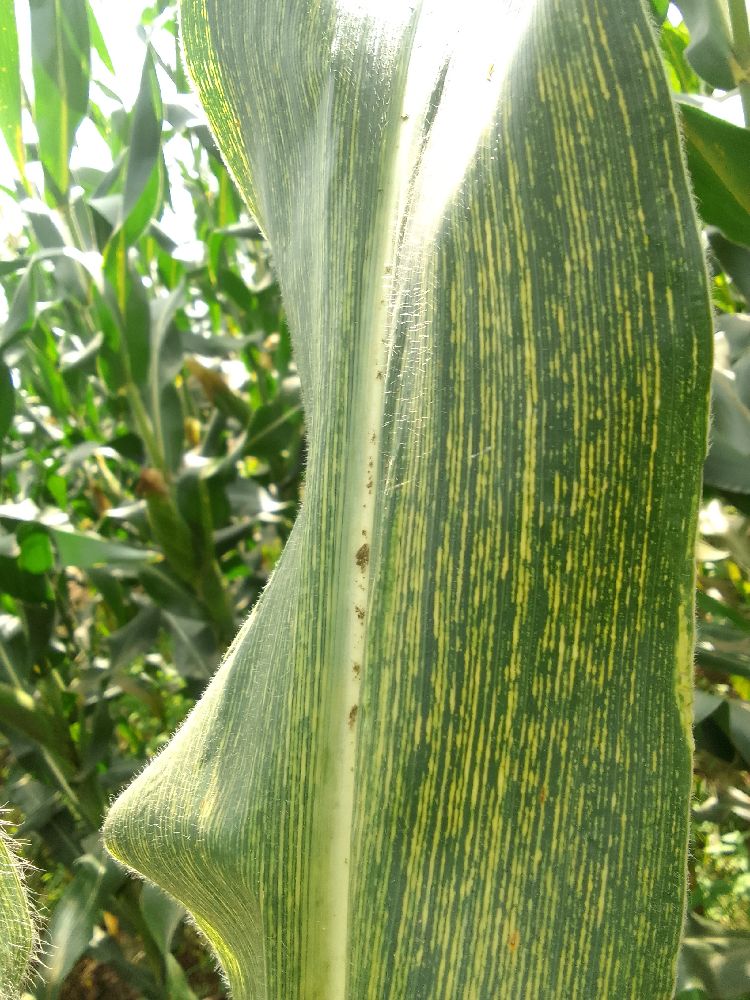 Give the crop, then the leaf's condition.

maize, maize streak virus
